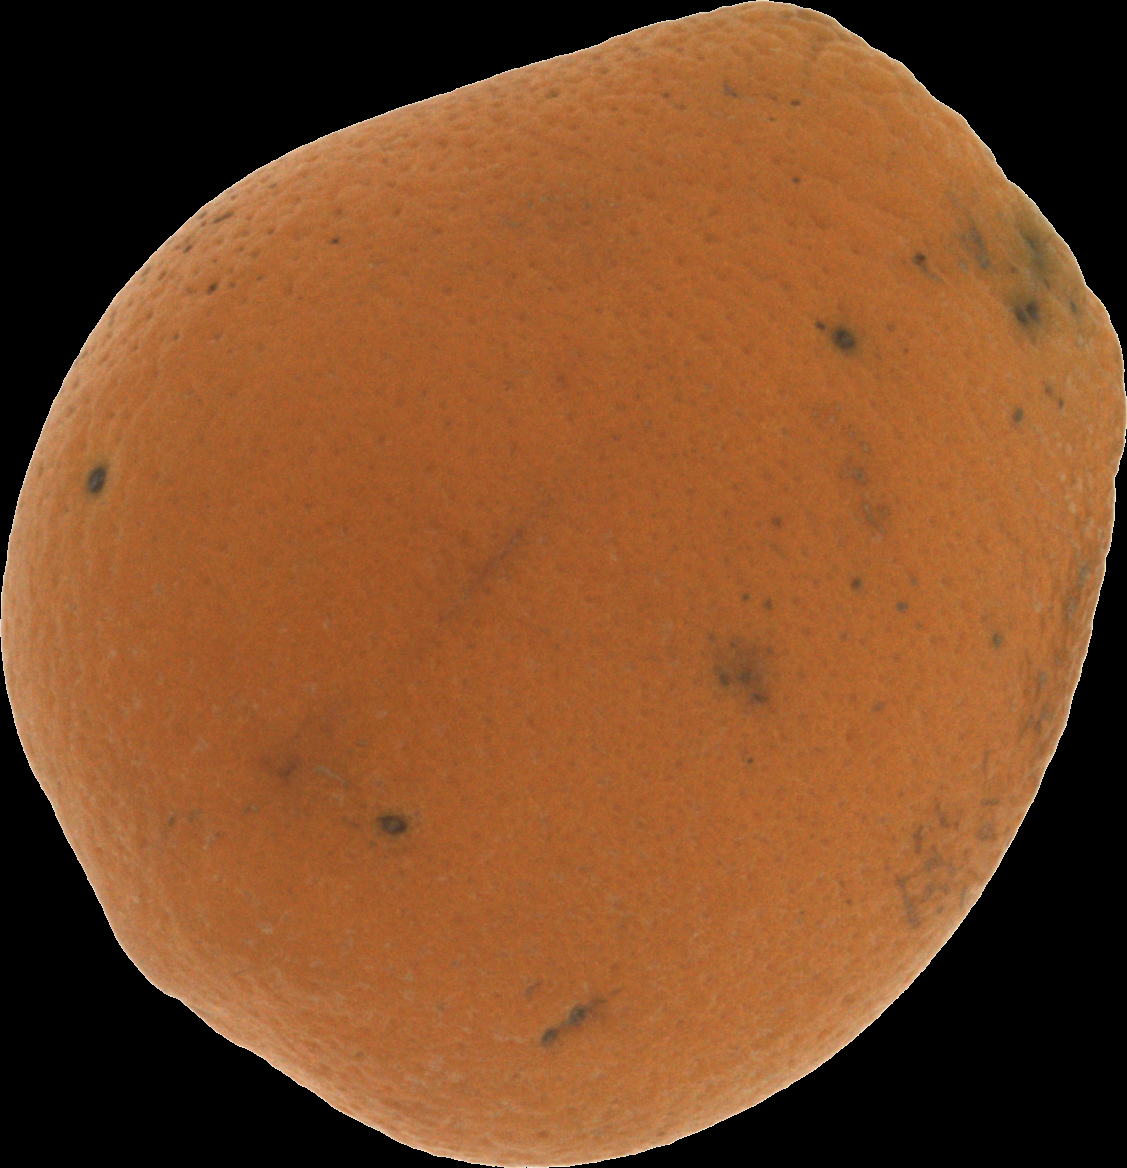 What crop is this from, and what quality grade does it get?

orange, bad
